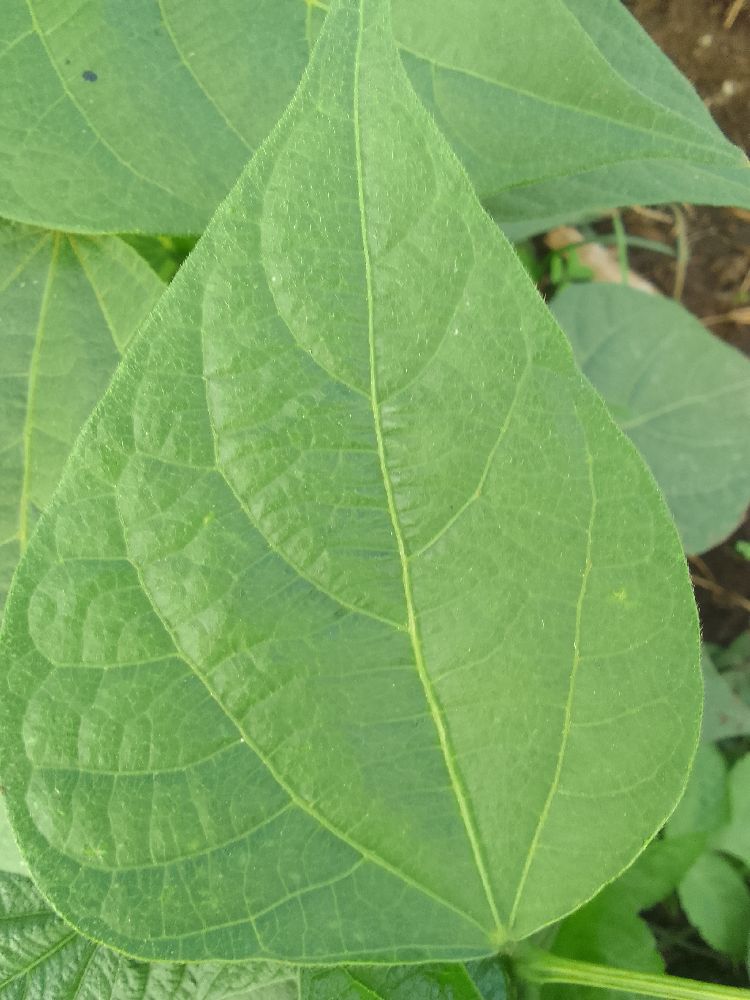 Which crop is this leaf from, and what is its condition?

common bean, healthy
